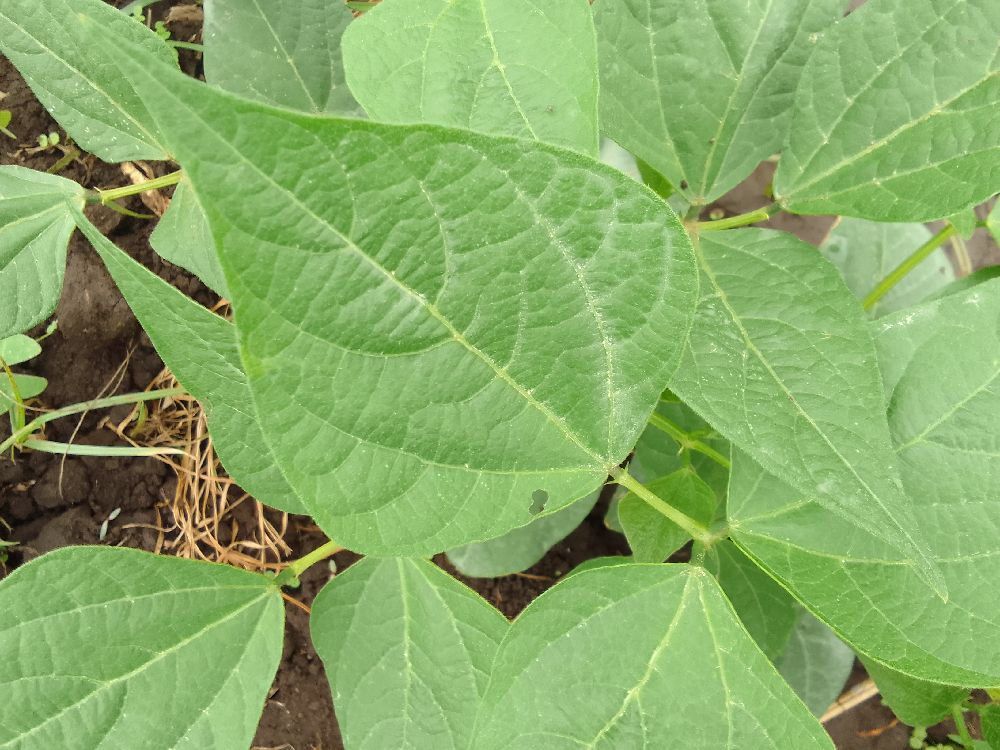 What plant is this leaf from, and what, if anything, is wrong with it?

common bean, healthy
